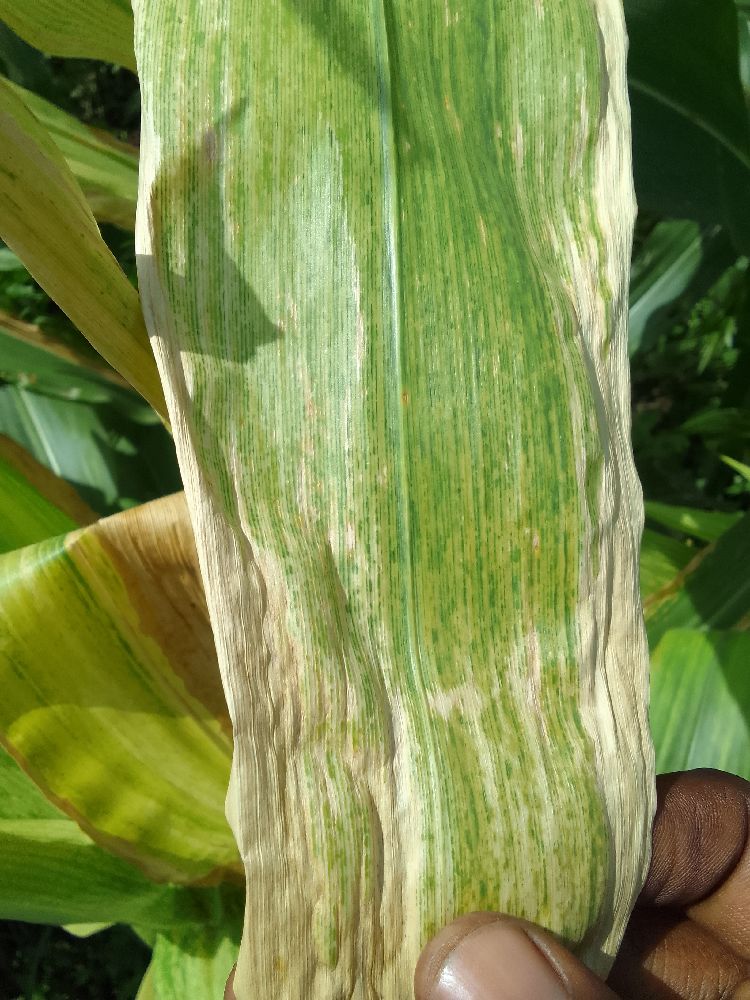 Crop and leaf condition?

maize, maize lethal necrosis
